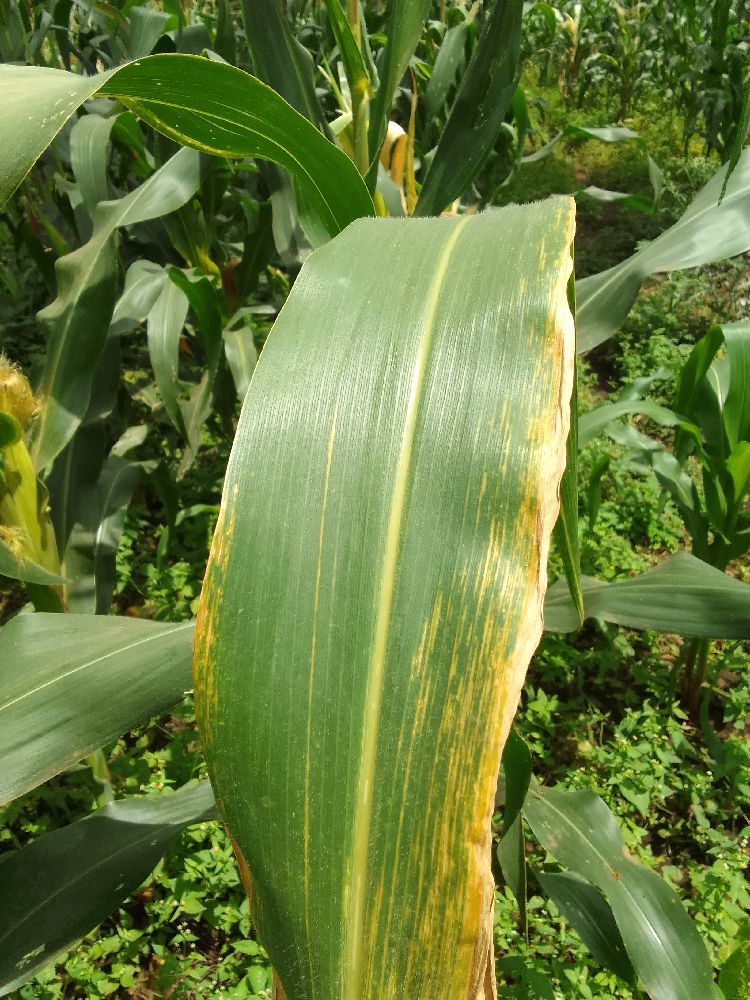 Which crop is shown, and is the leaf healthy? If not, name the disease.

maize, maize lethal necrosis
